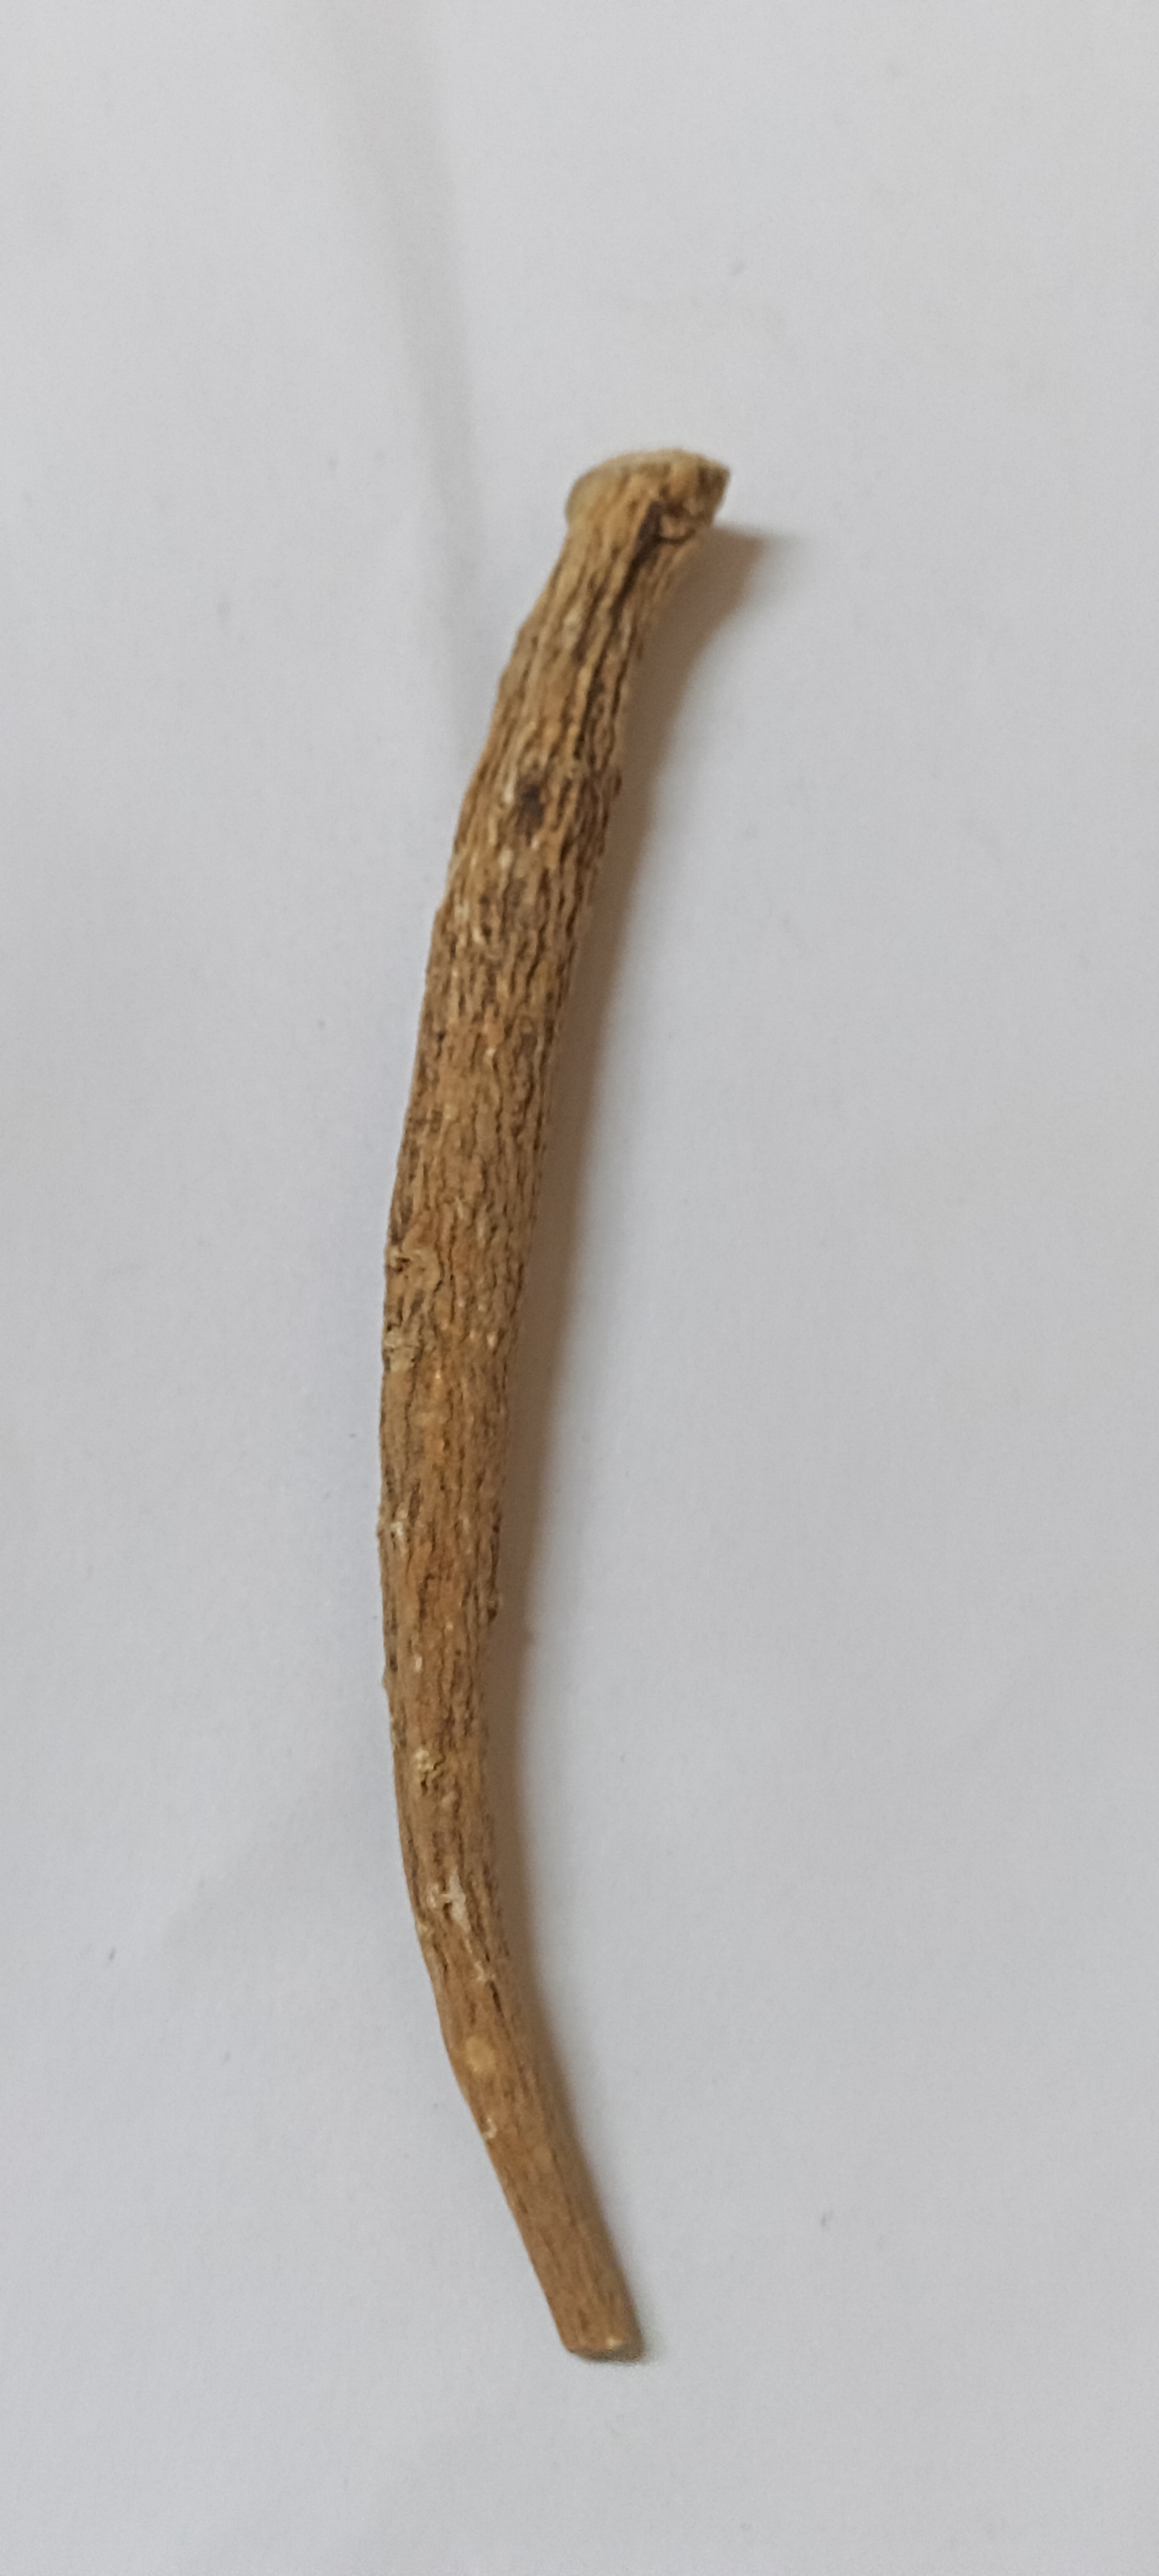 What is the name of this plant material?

ashwagandha
